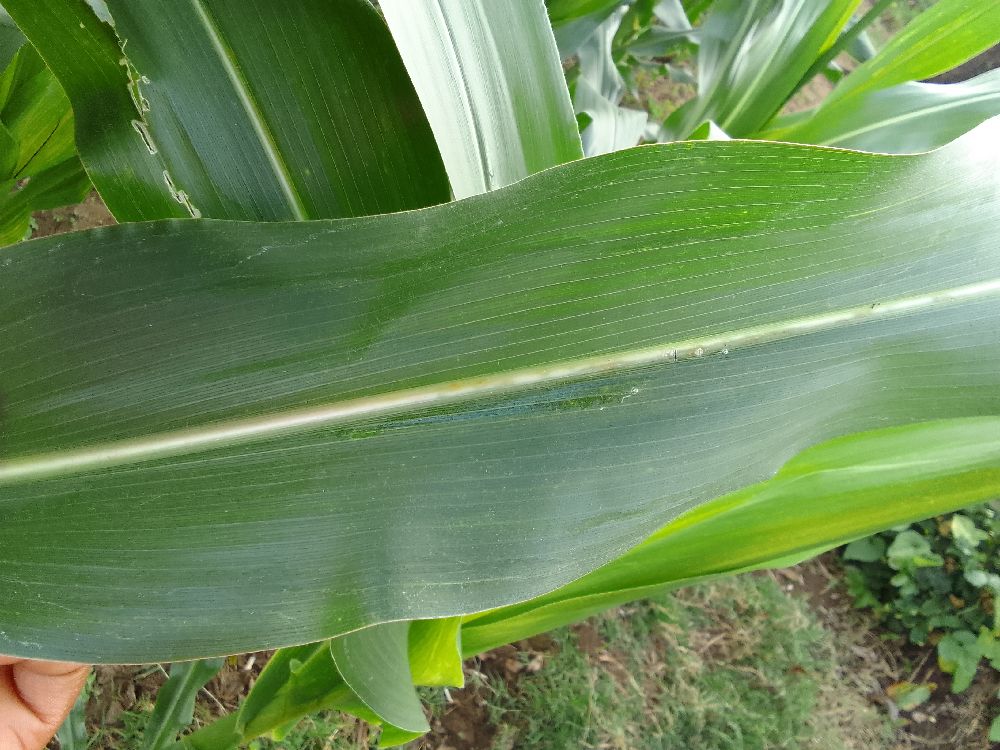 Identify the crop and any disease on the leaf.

maize, healthy
